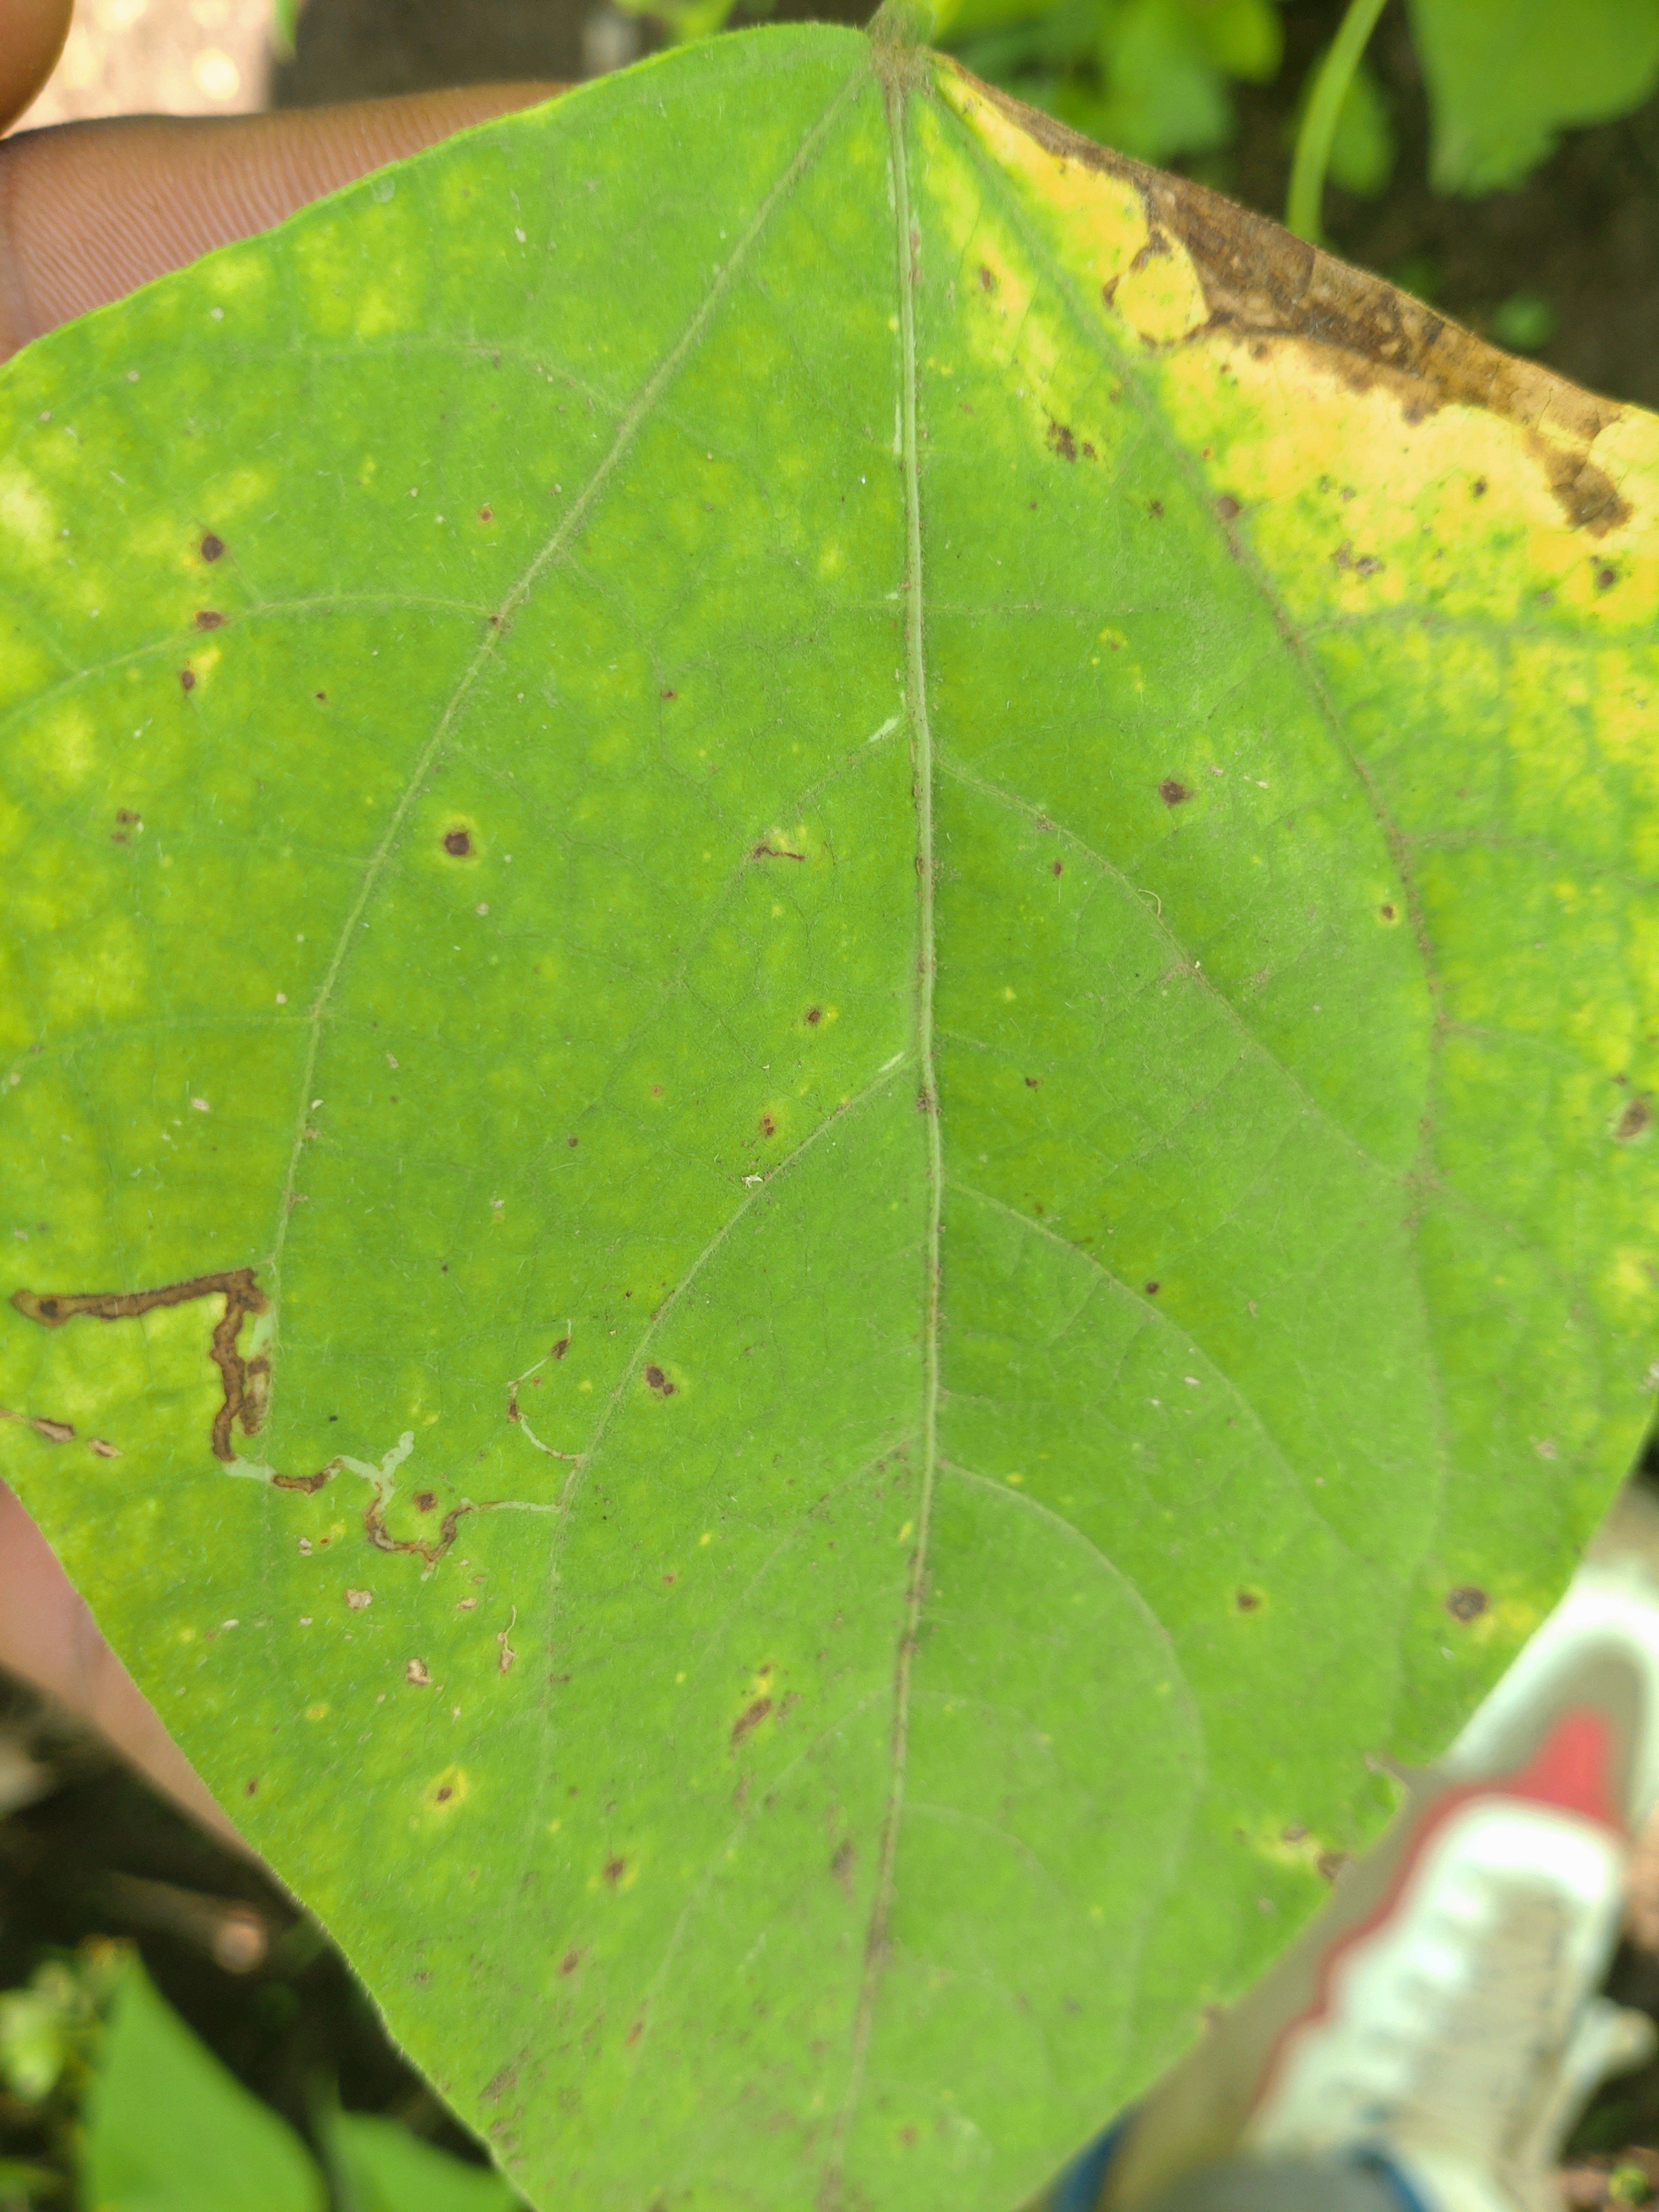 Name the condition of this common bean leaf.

rust
